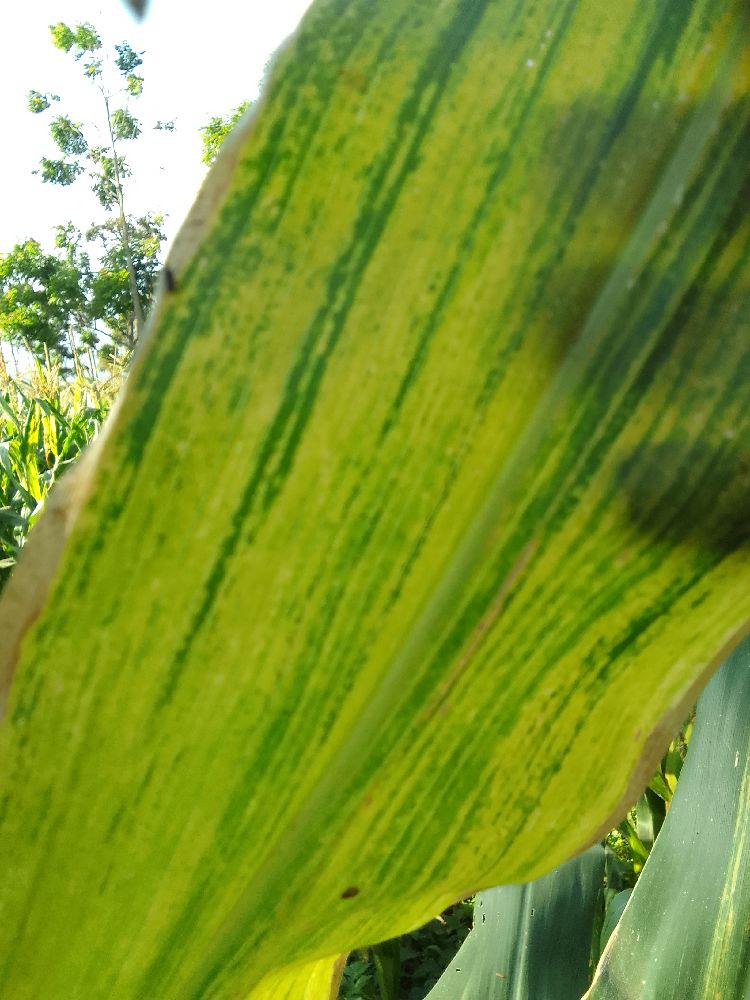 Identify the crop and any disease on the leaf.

maize, maize lethal necrosis
